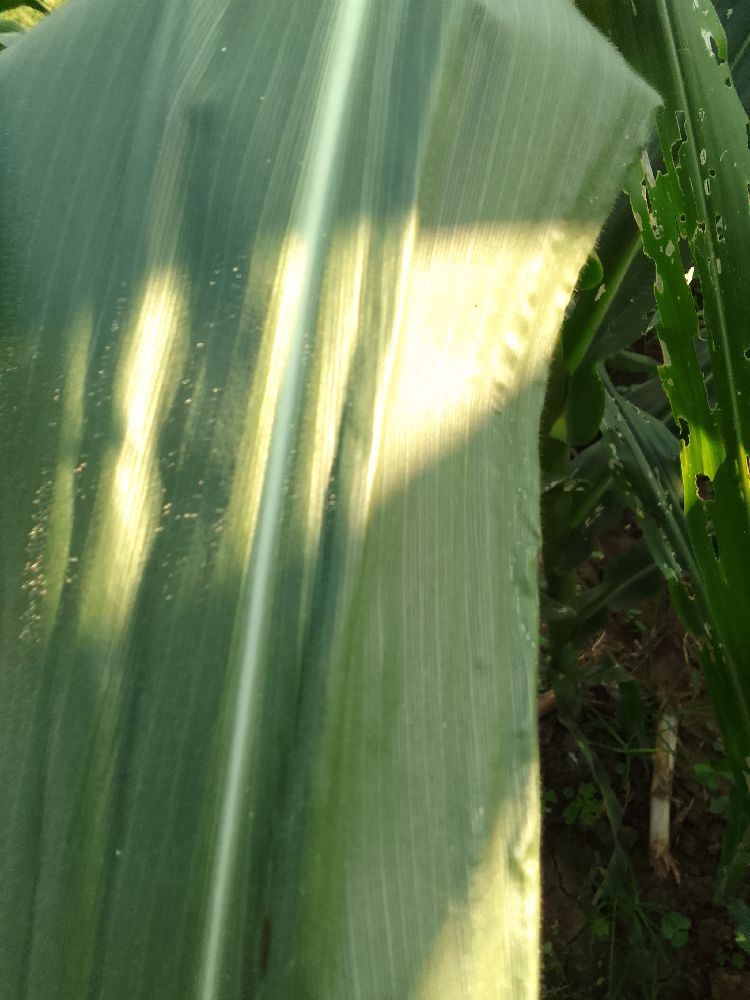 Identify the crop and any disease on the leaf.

maize, healthy
